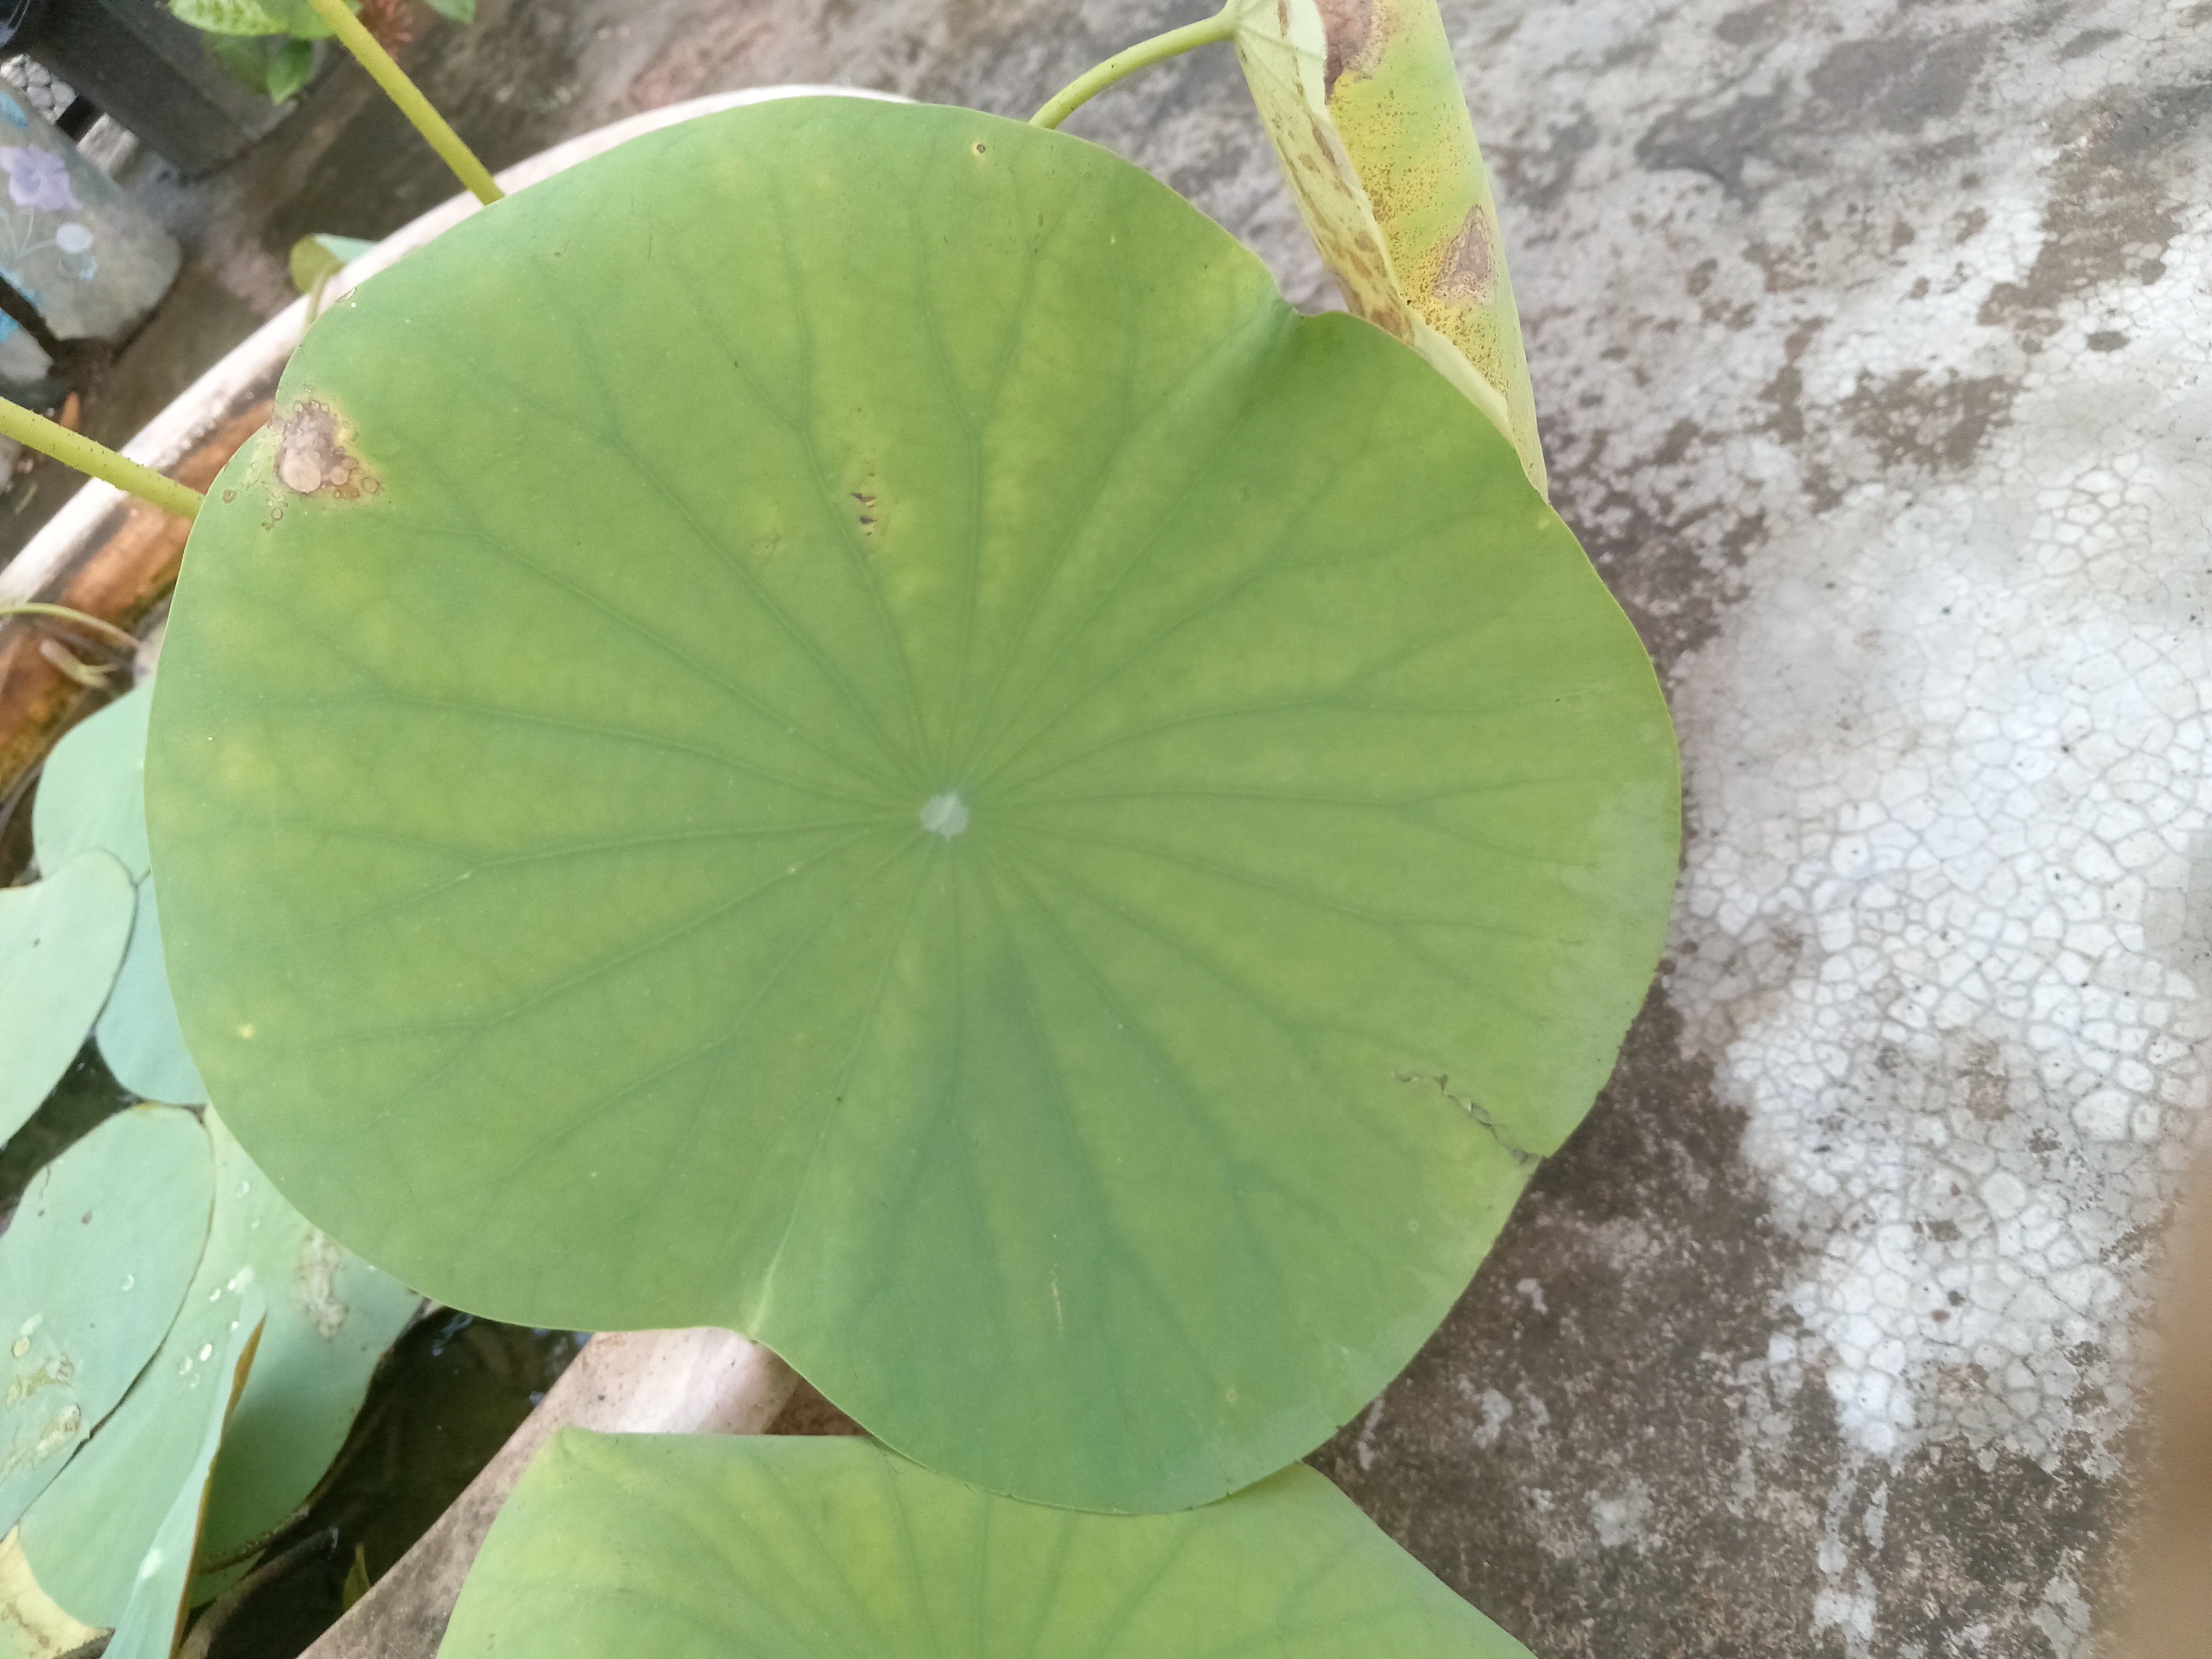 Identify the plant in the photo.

lotus
